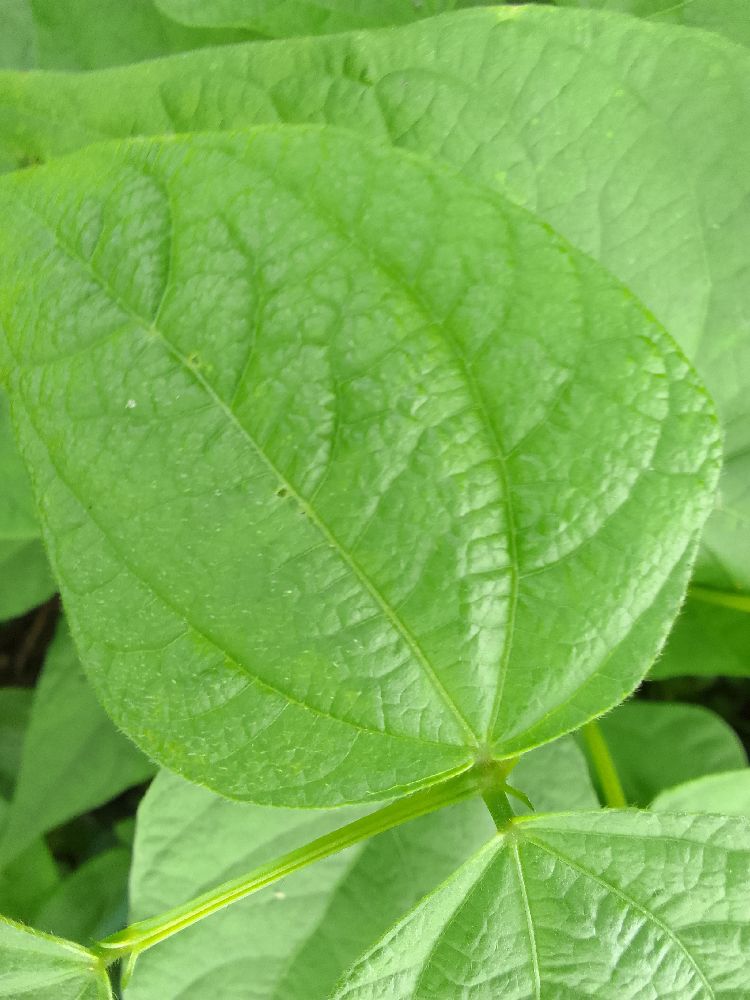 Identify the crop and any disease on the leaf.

common bean, healthy
